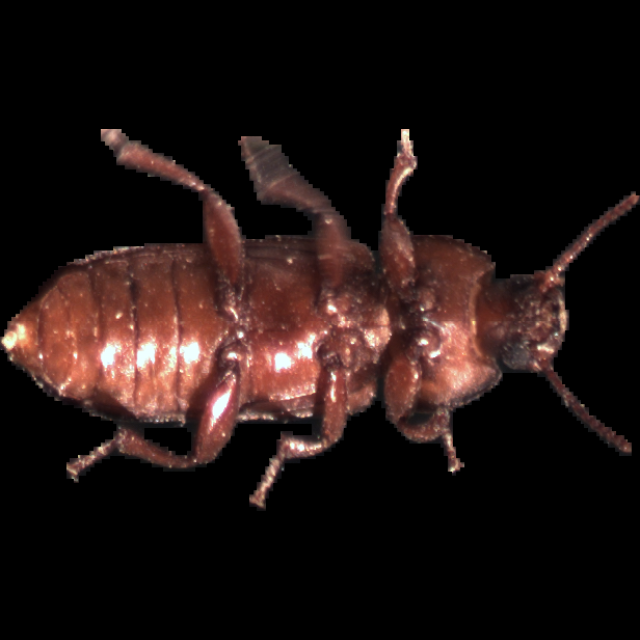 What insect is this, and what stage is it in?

mealworm beetle
